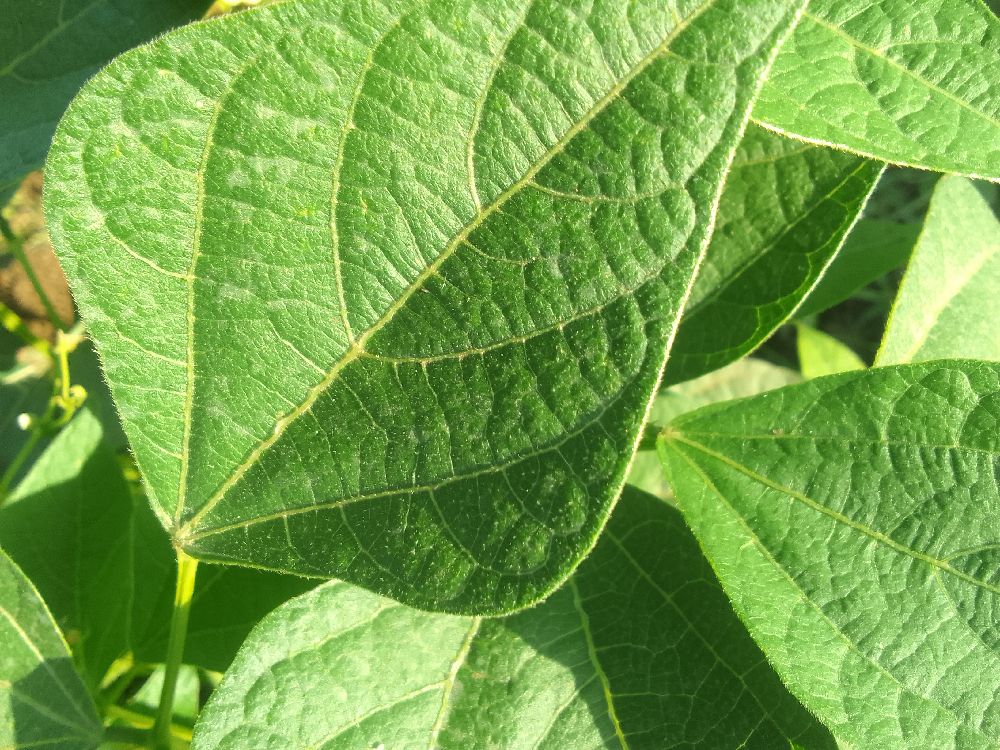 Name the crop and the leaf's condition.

common bean, healthy
